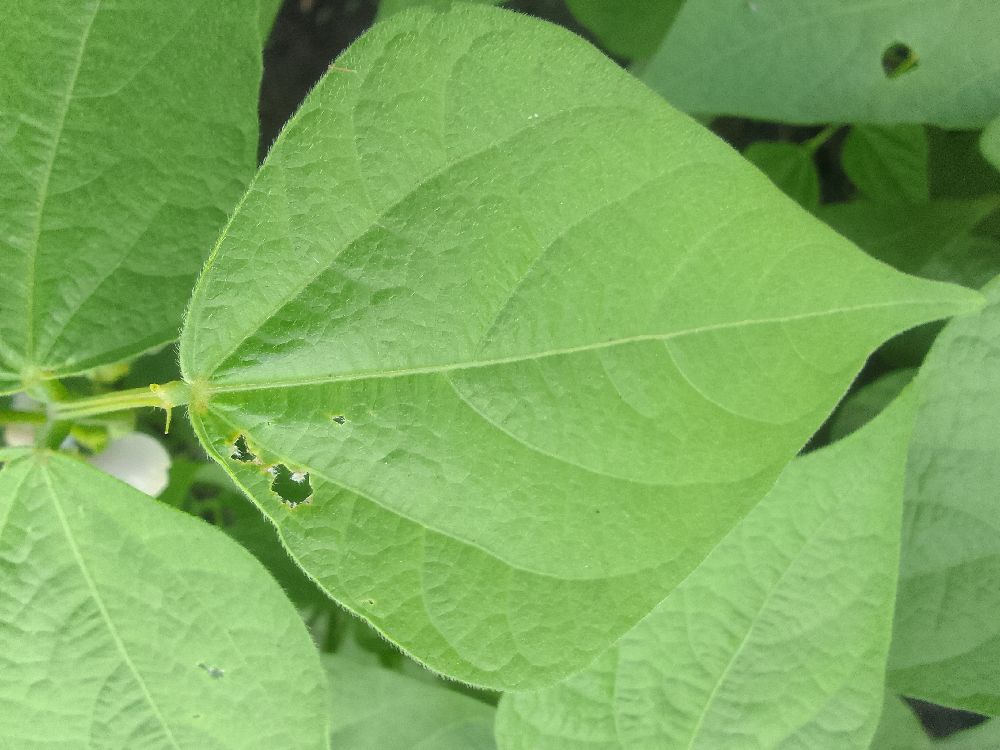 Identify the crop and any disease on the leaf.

common bean, healthy
